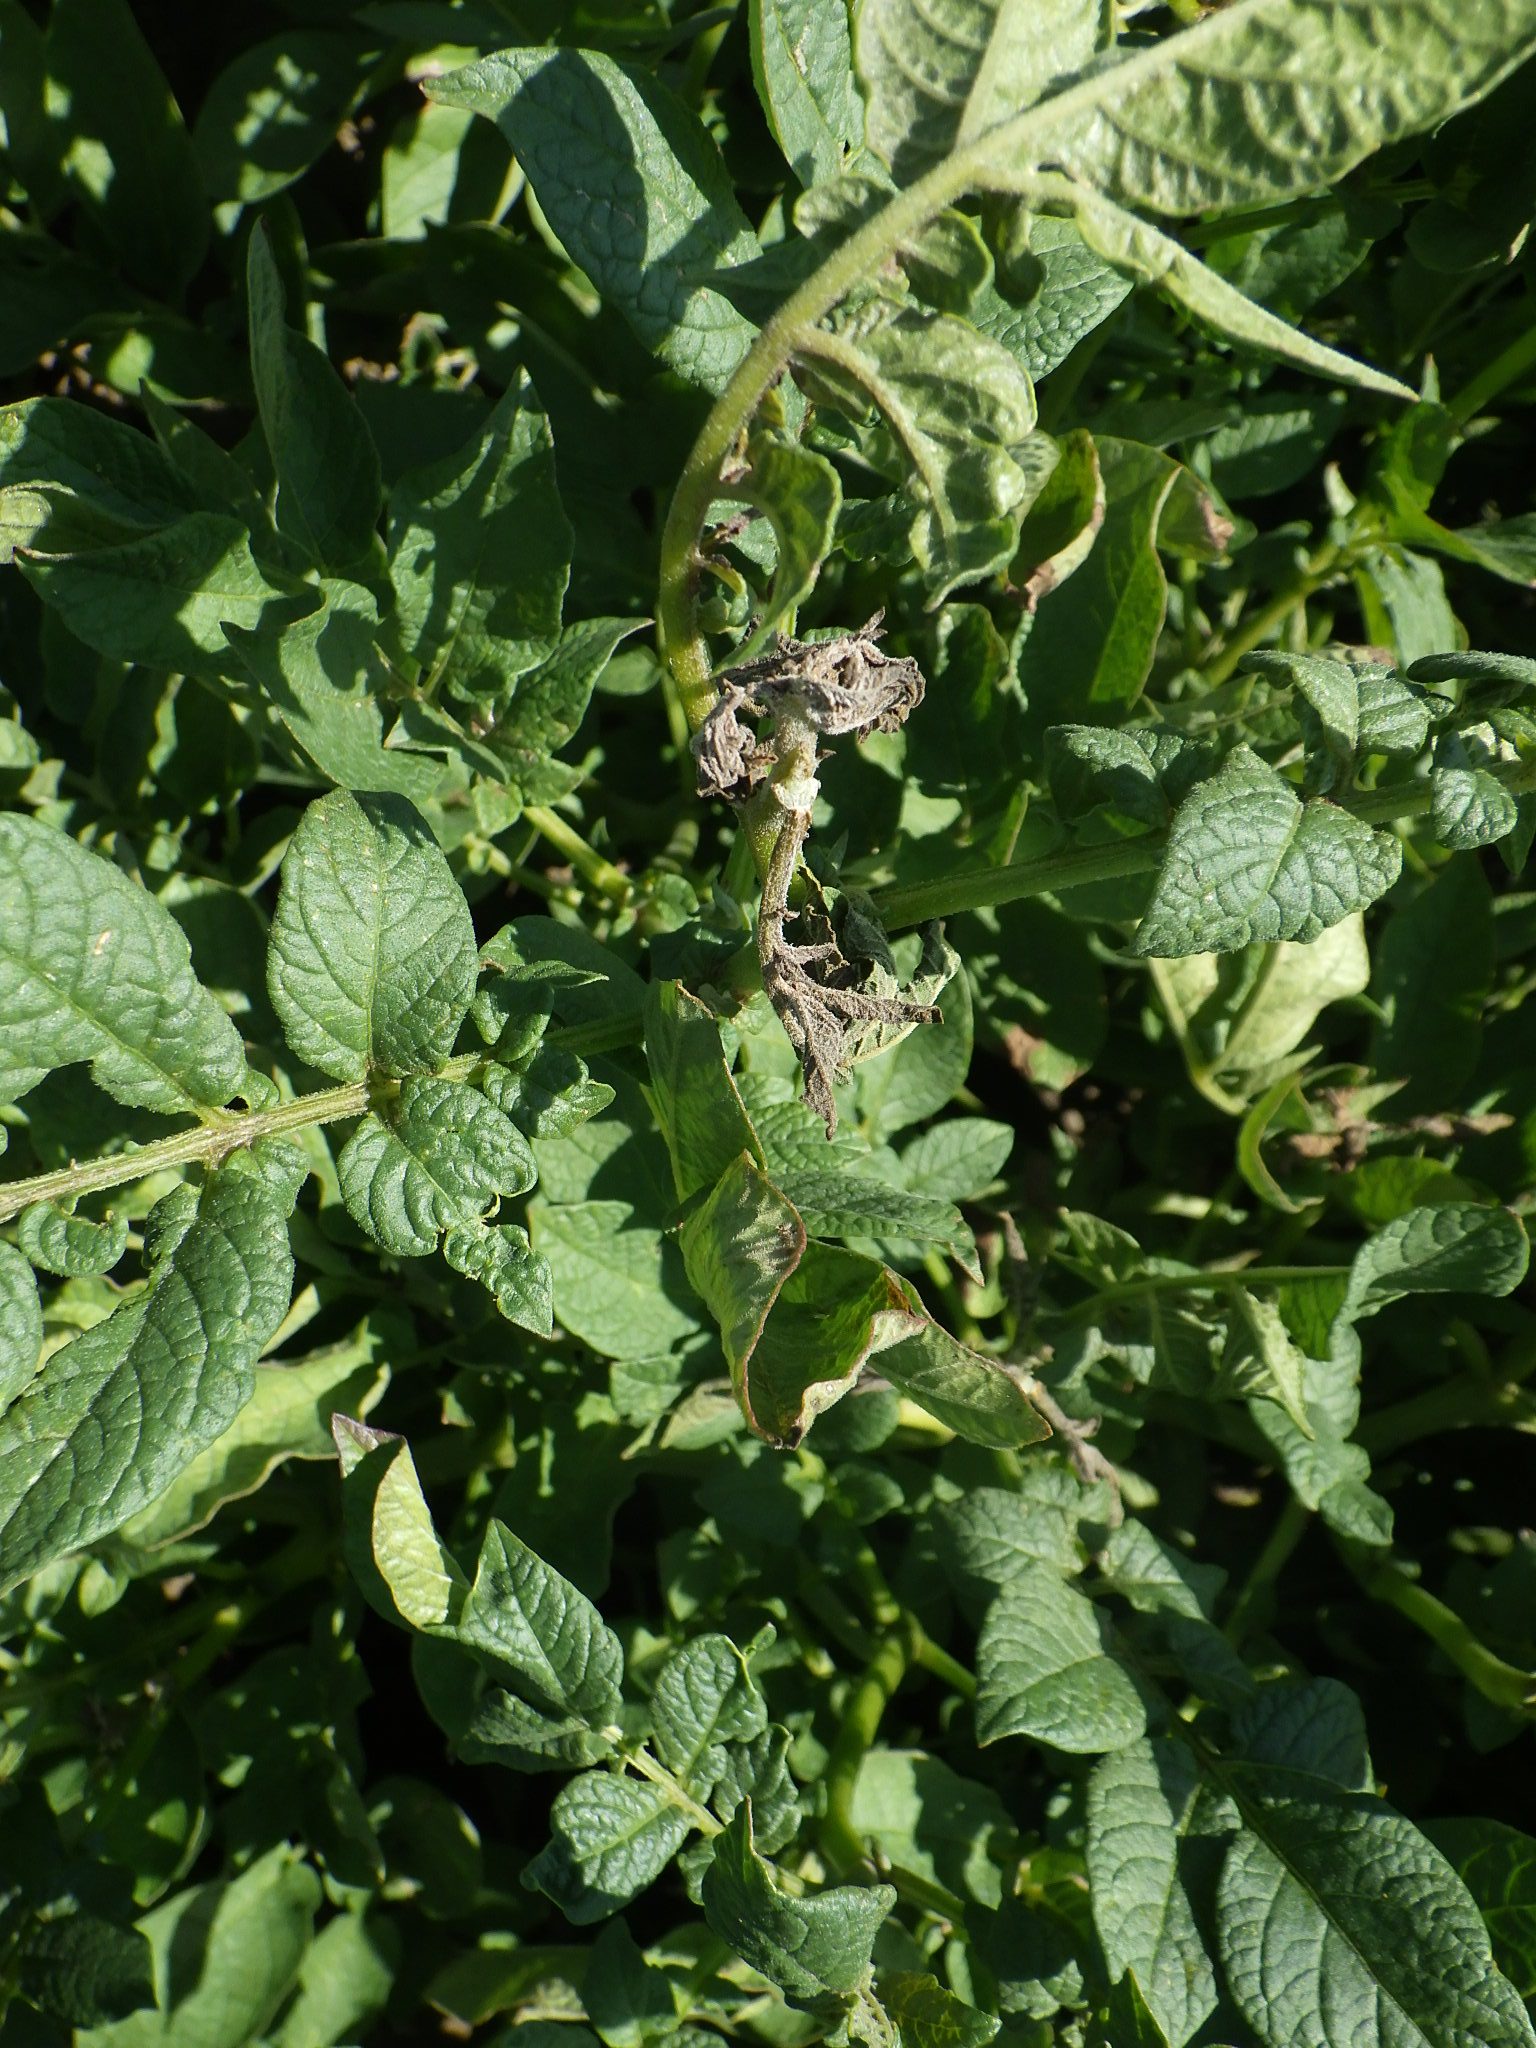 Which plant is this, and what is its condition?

potato, colorado potato beetle, grey mould
